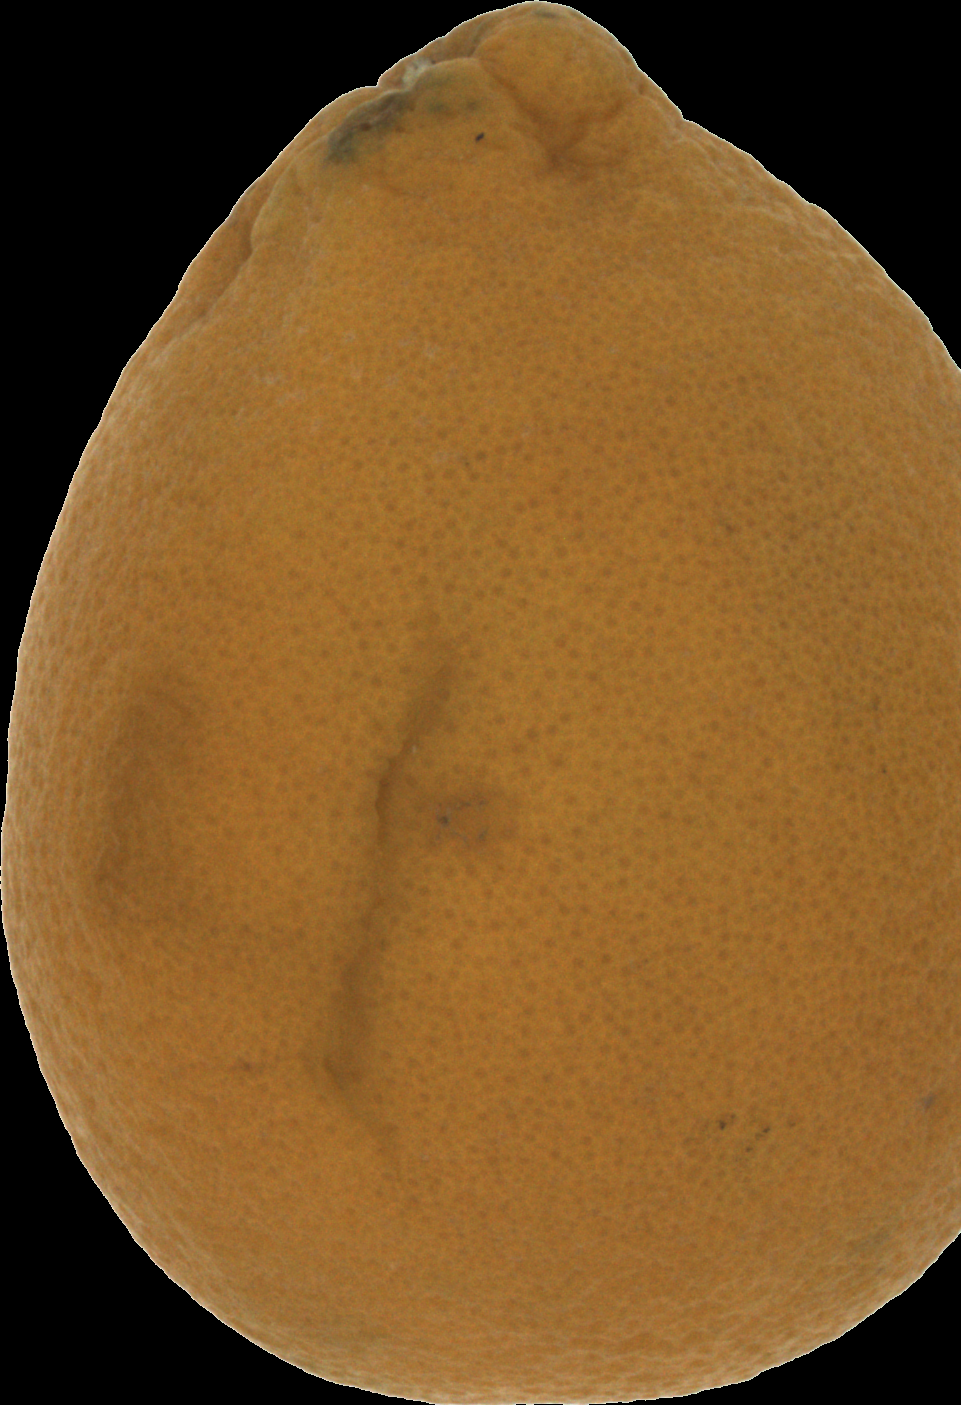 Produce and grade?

orange, bad
